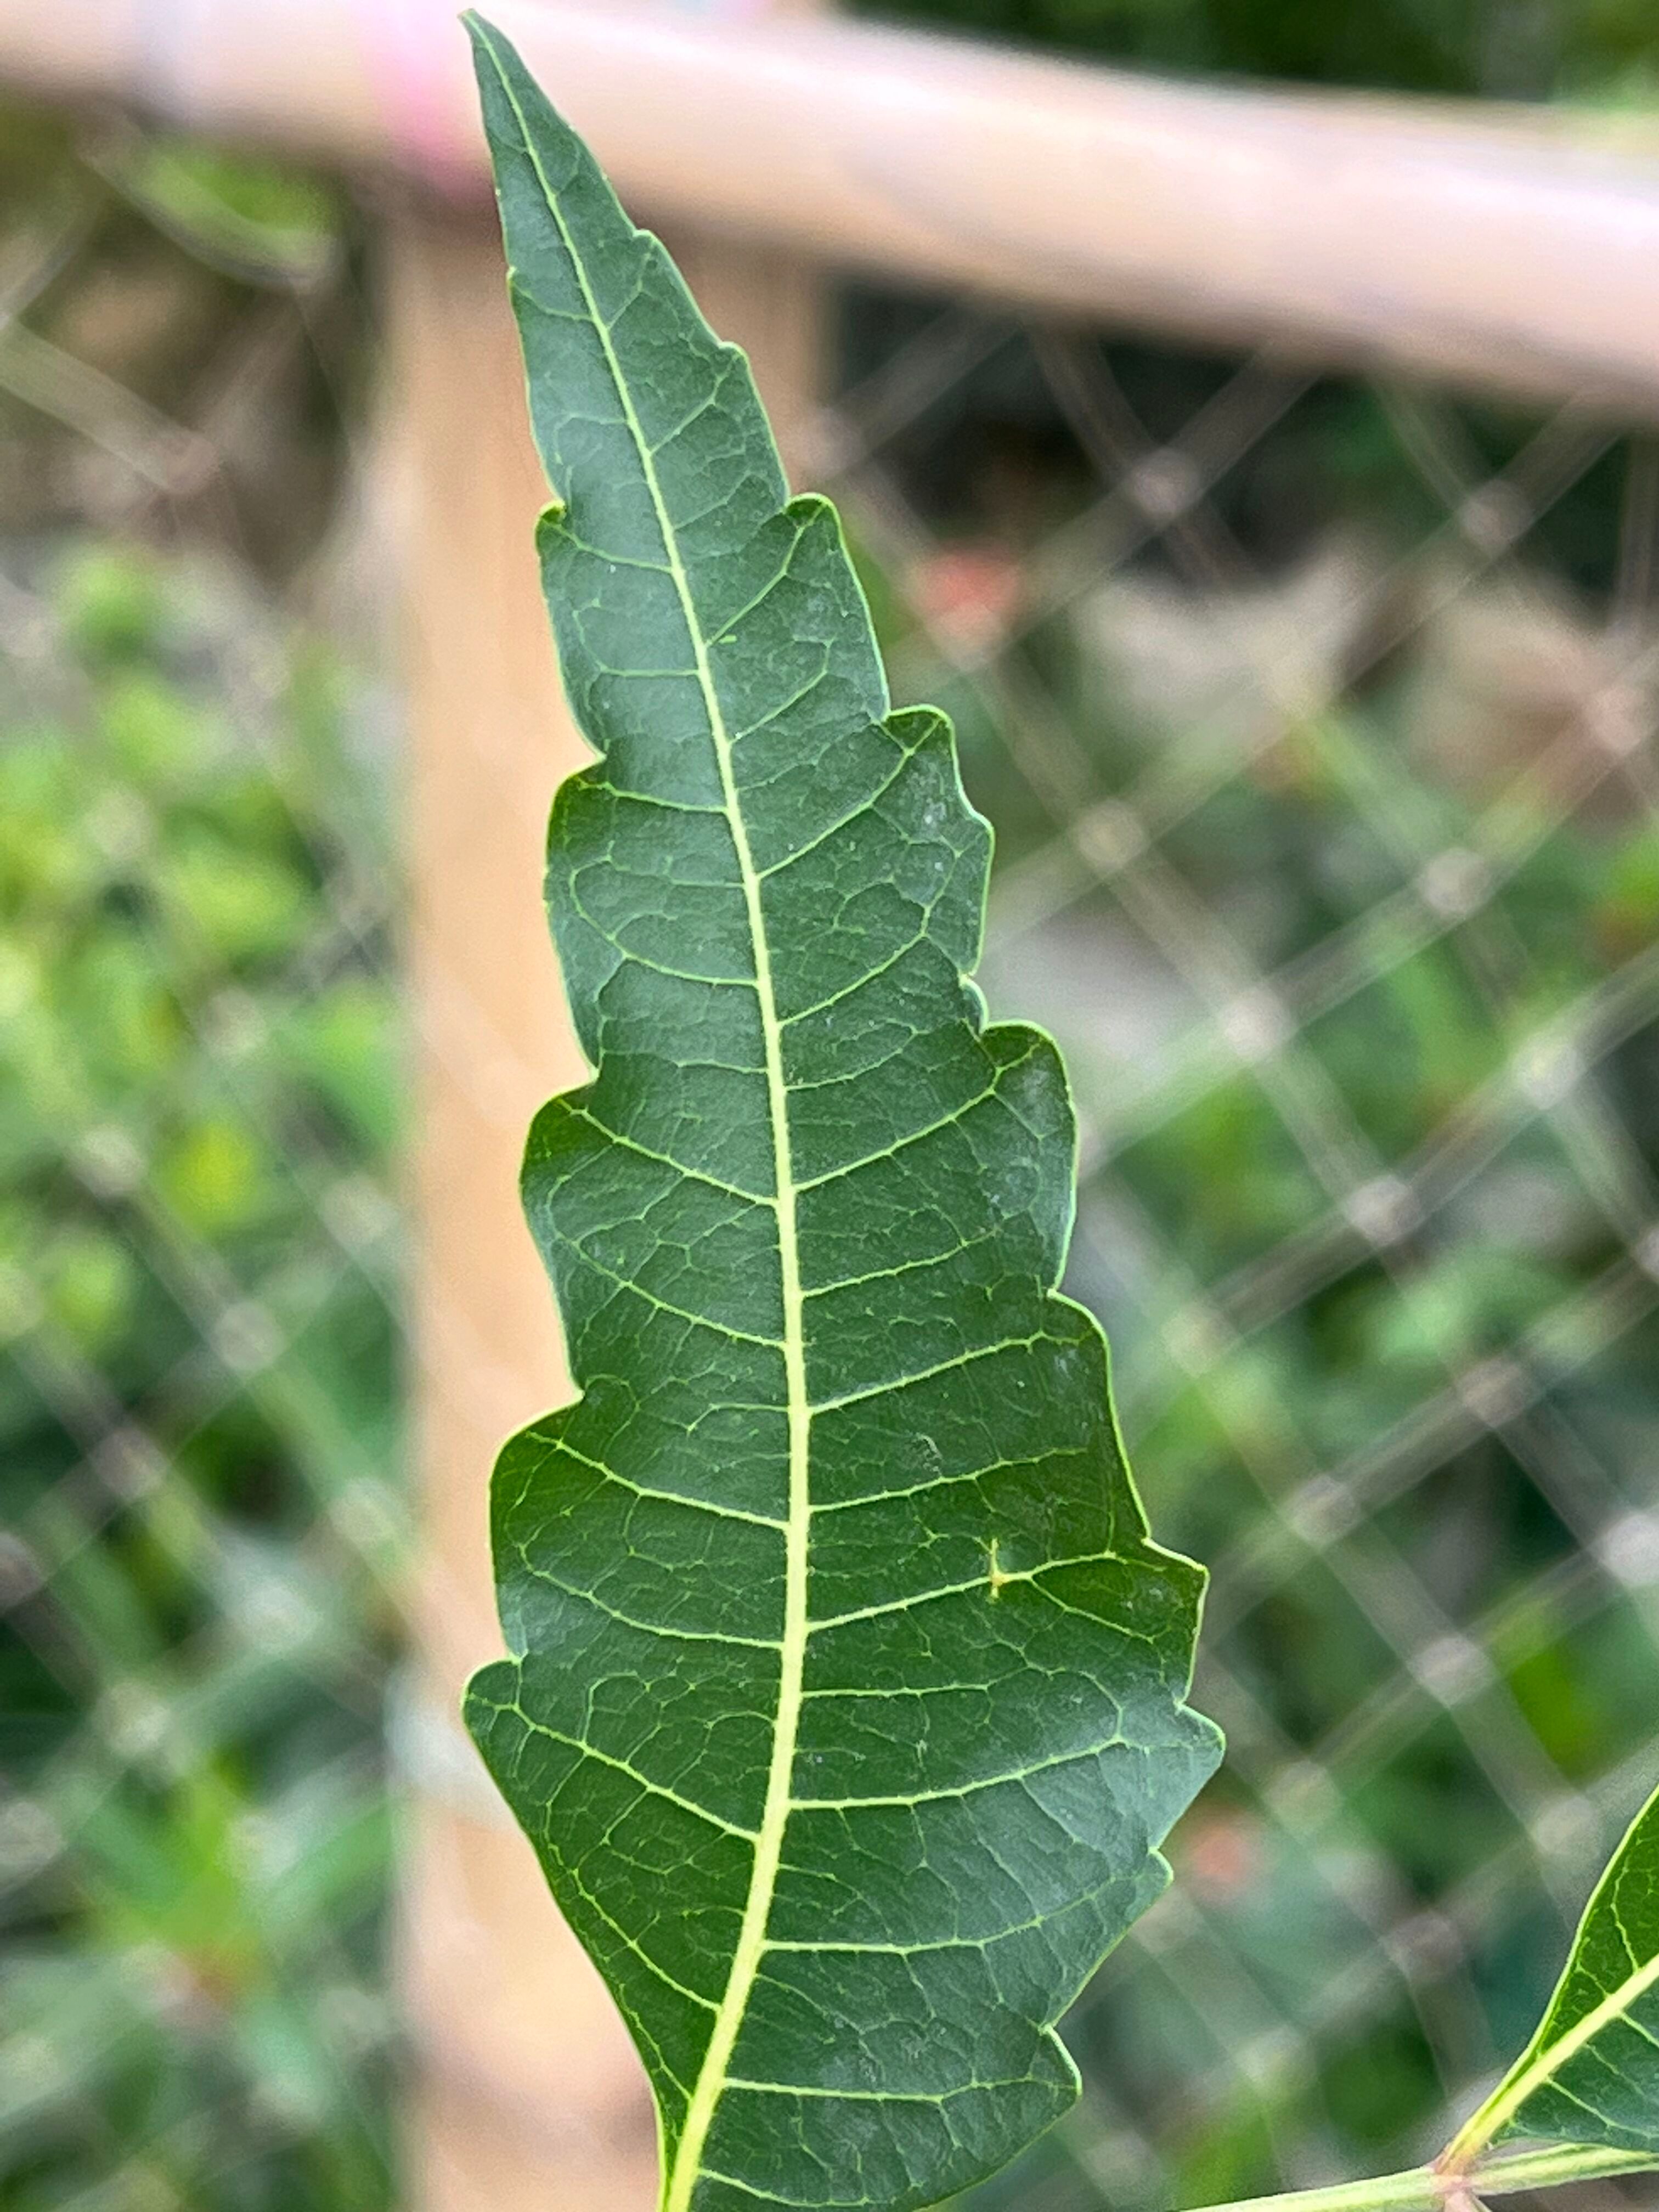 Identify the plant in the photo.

neem
